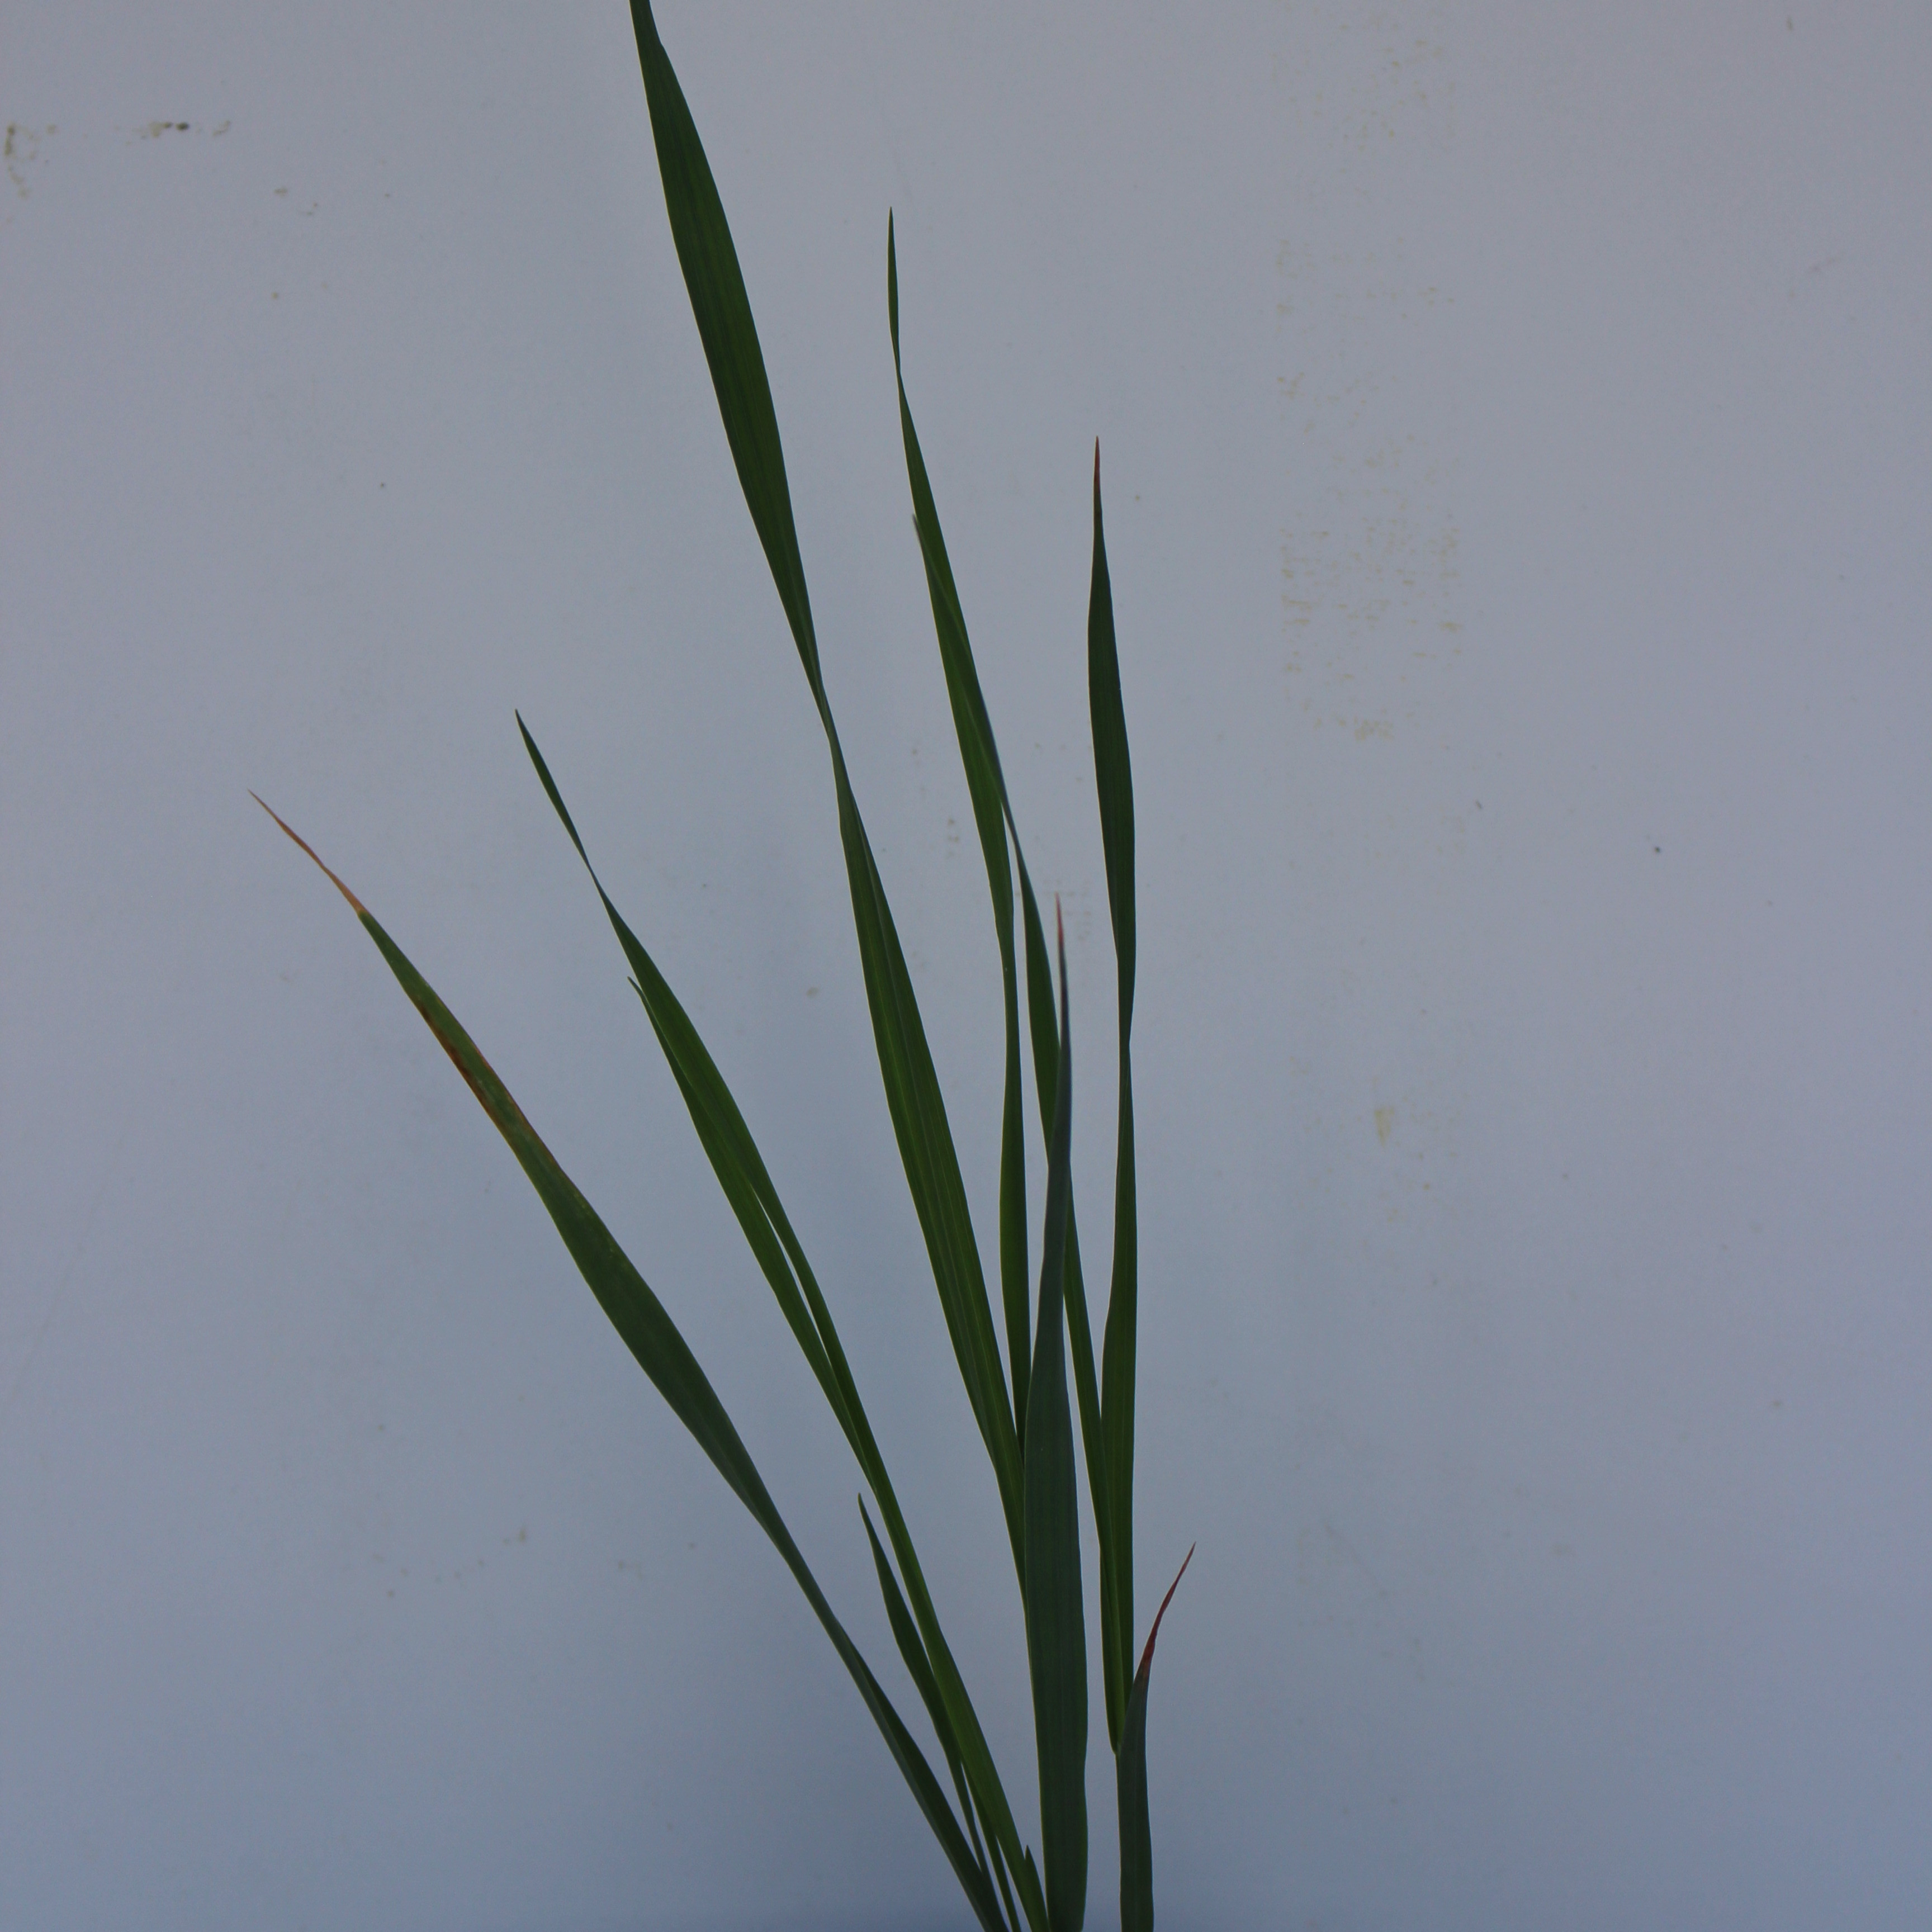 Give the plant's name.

Avena sterilis
